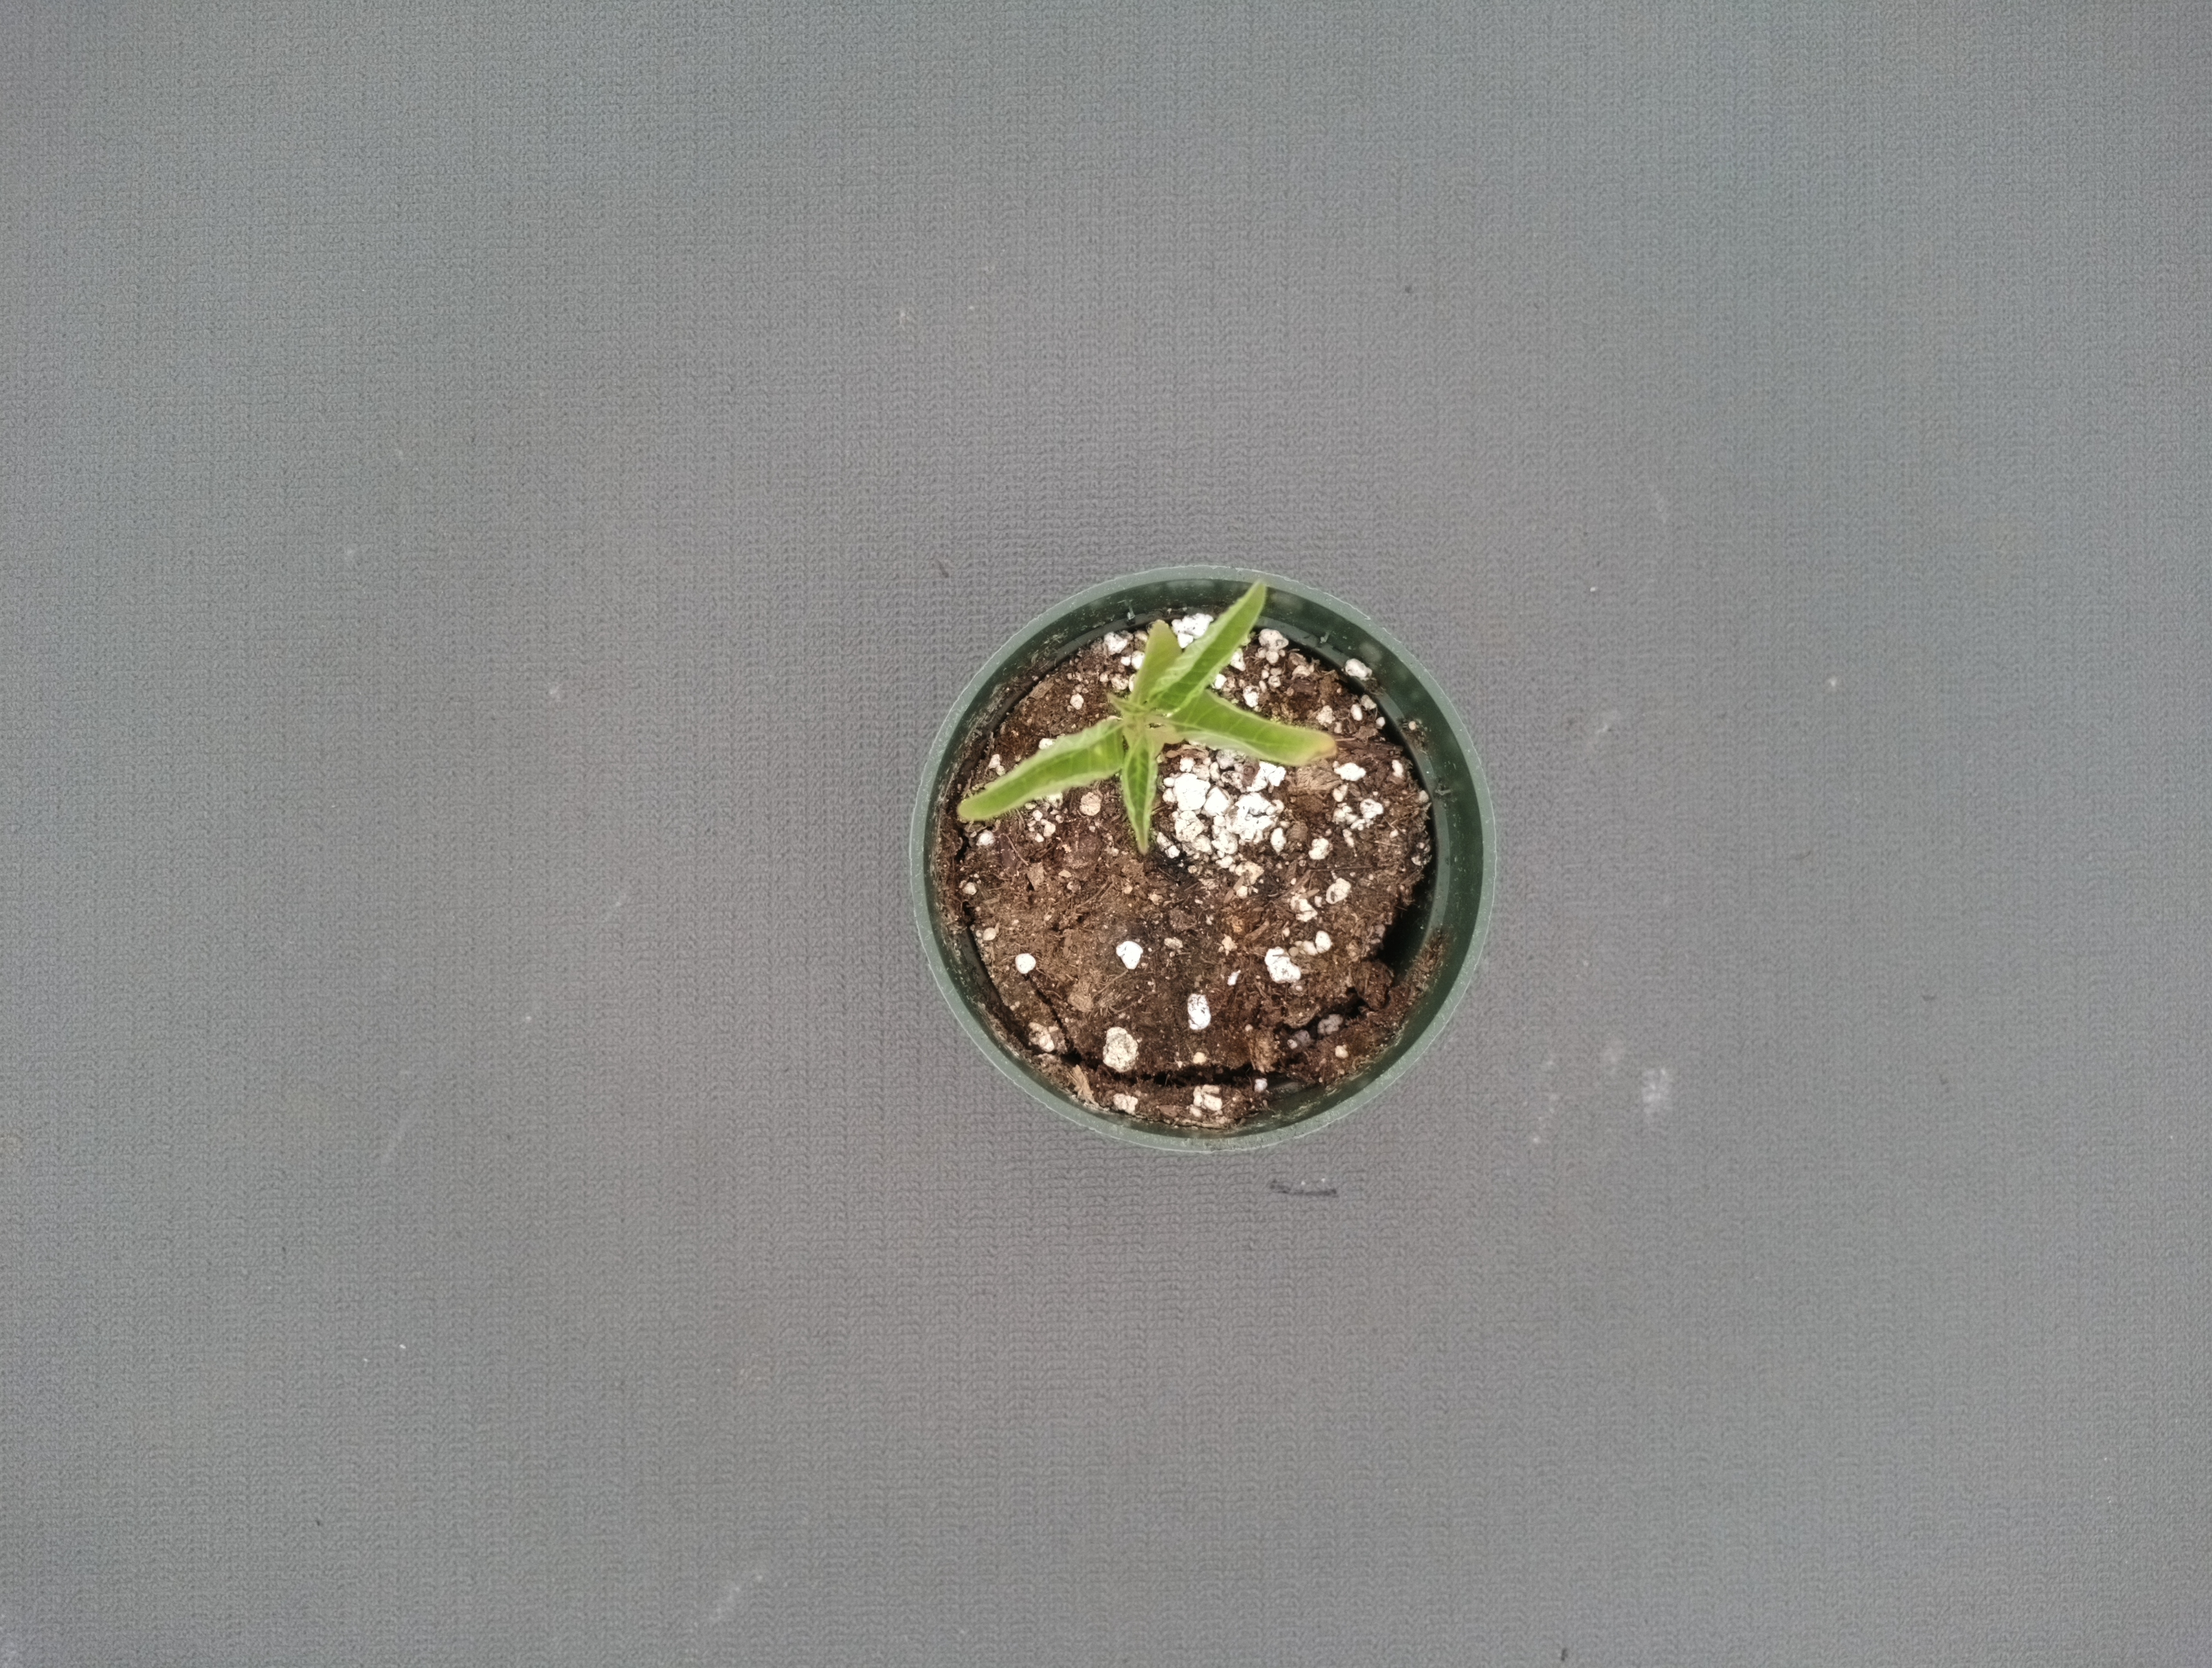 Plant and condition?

waterhemp, foliar distortion
